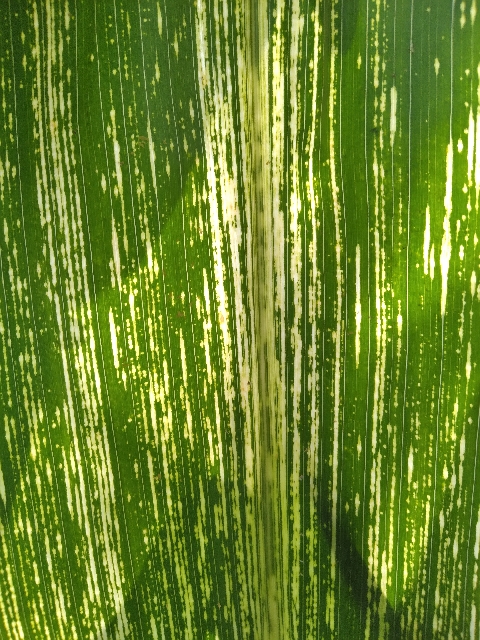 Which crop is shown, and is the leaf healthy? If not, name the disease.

maize, maize streak virus
